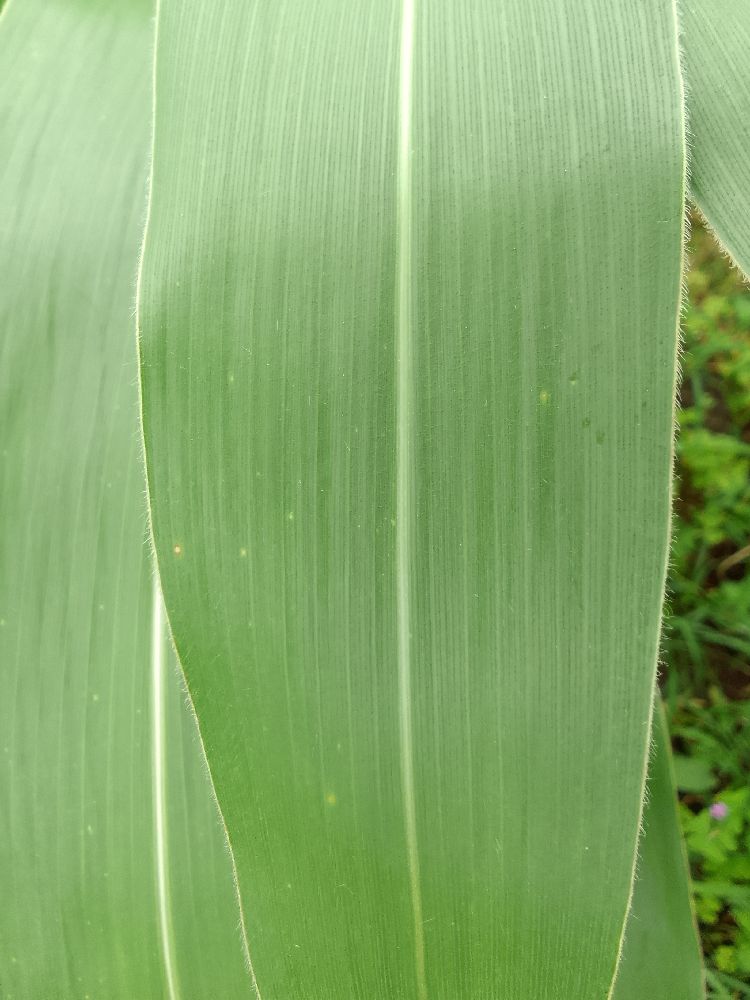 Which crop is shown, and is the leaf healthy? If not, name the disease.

maize, healthy
